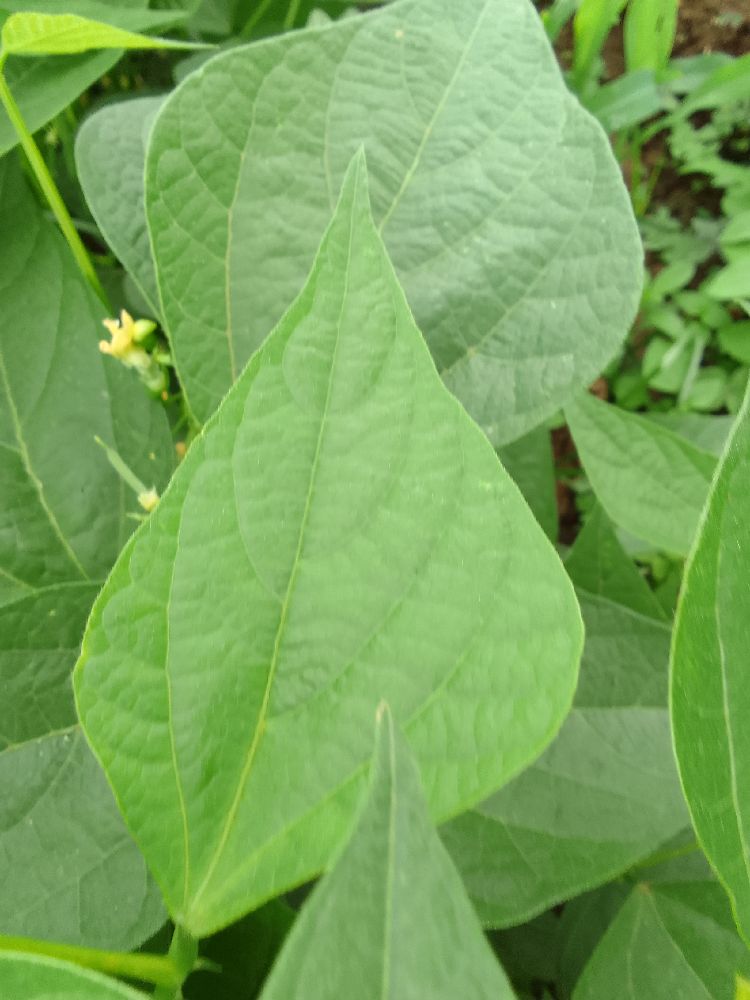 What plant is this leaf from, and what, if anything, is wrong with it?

common bean, healthy
